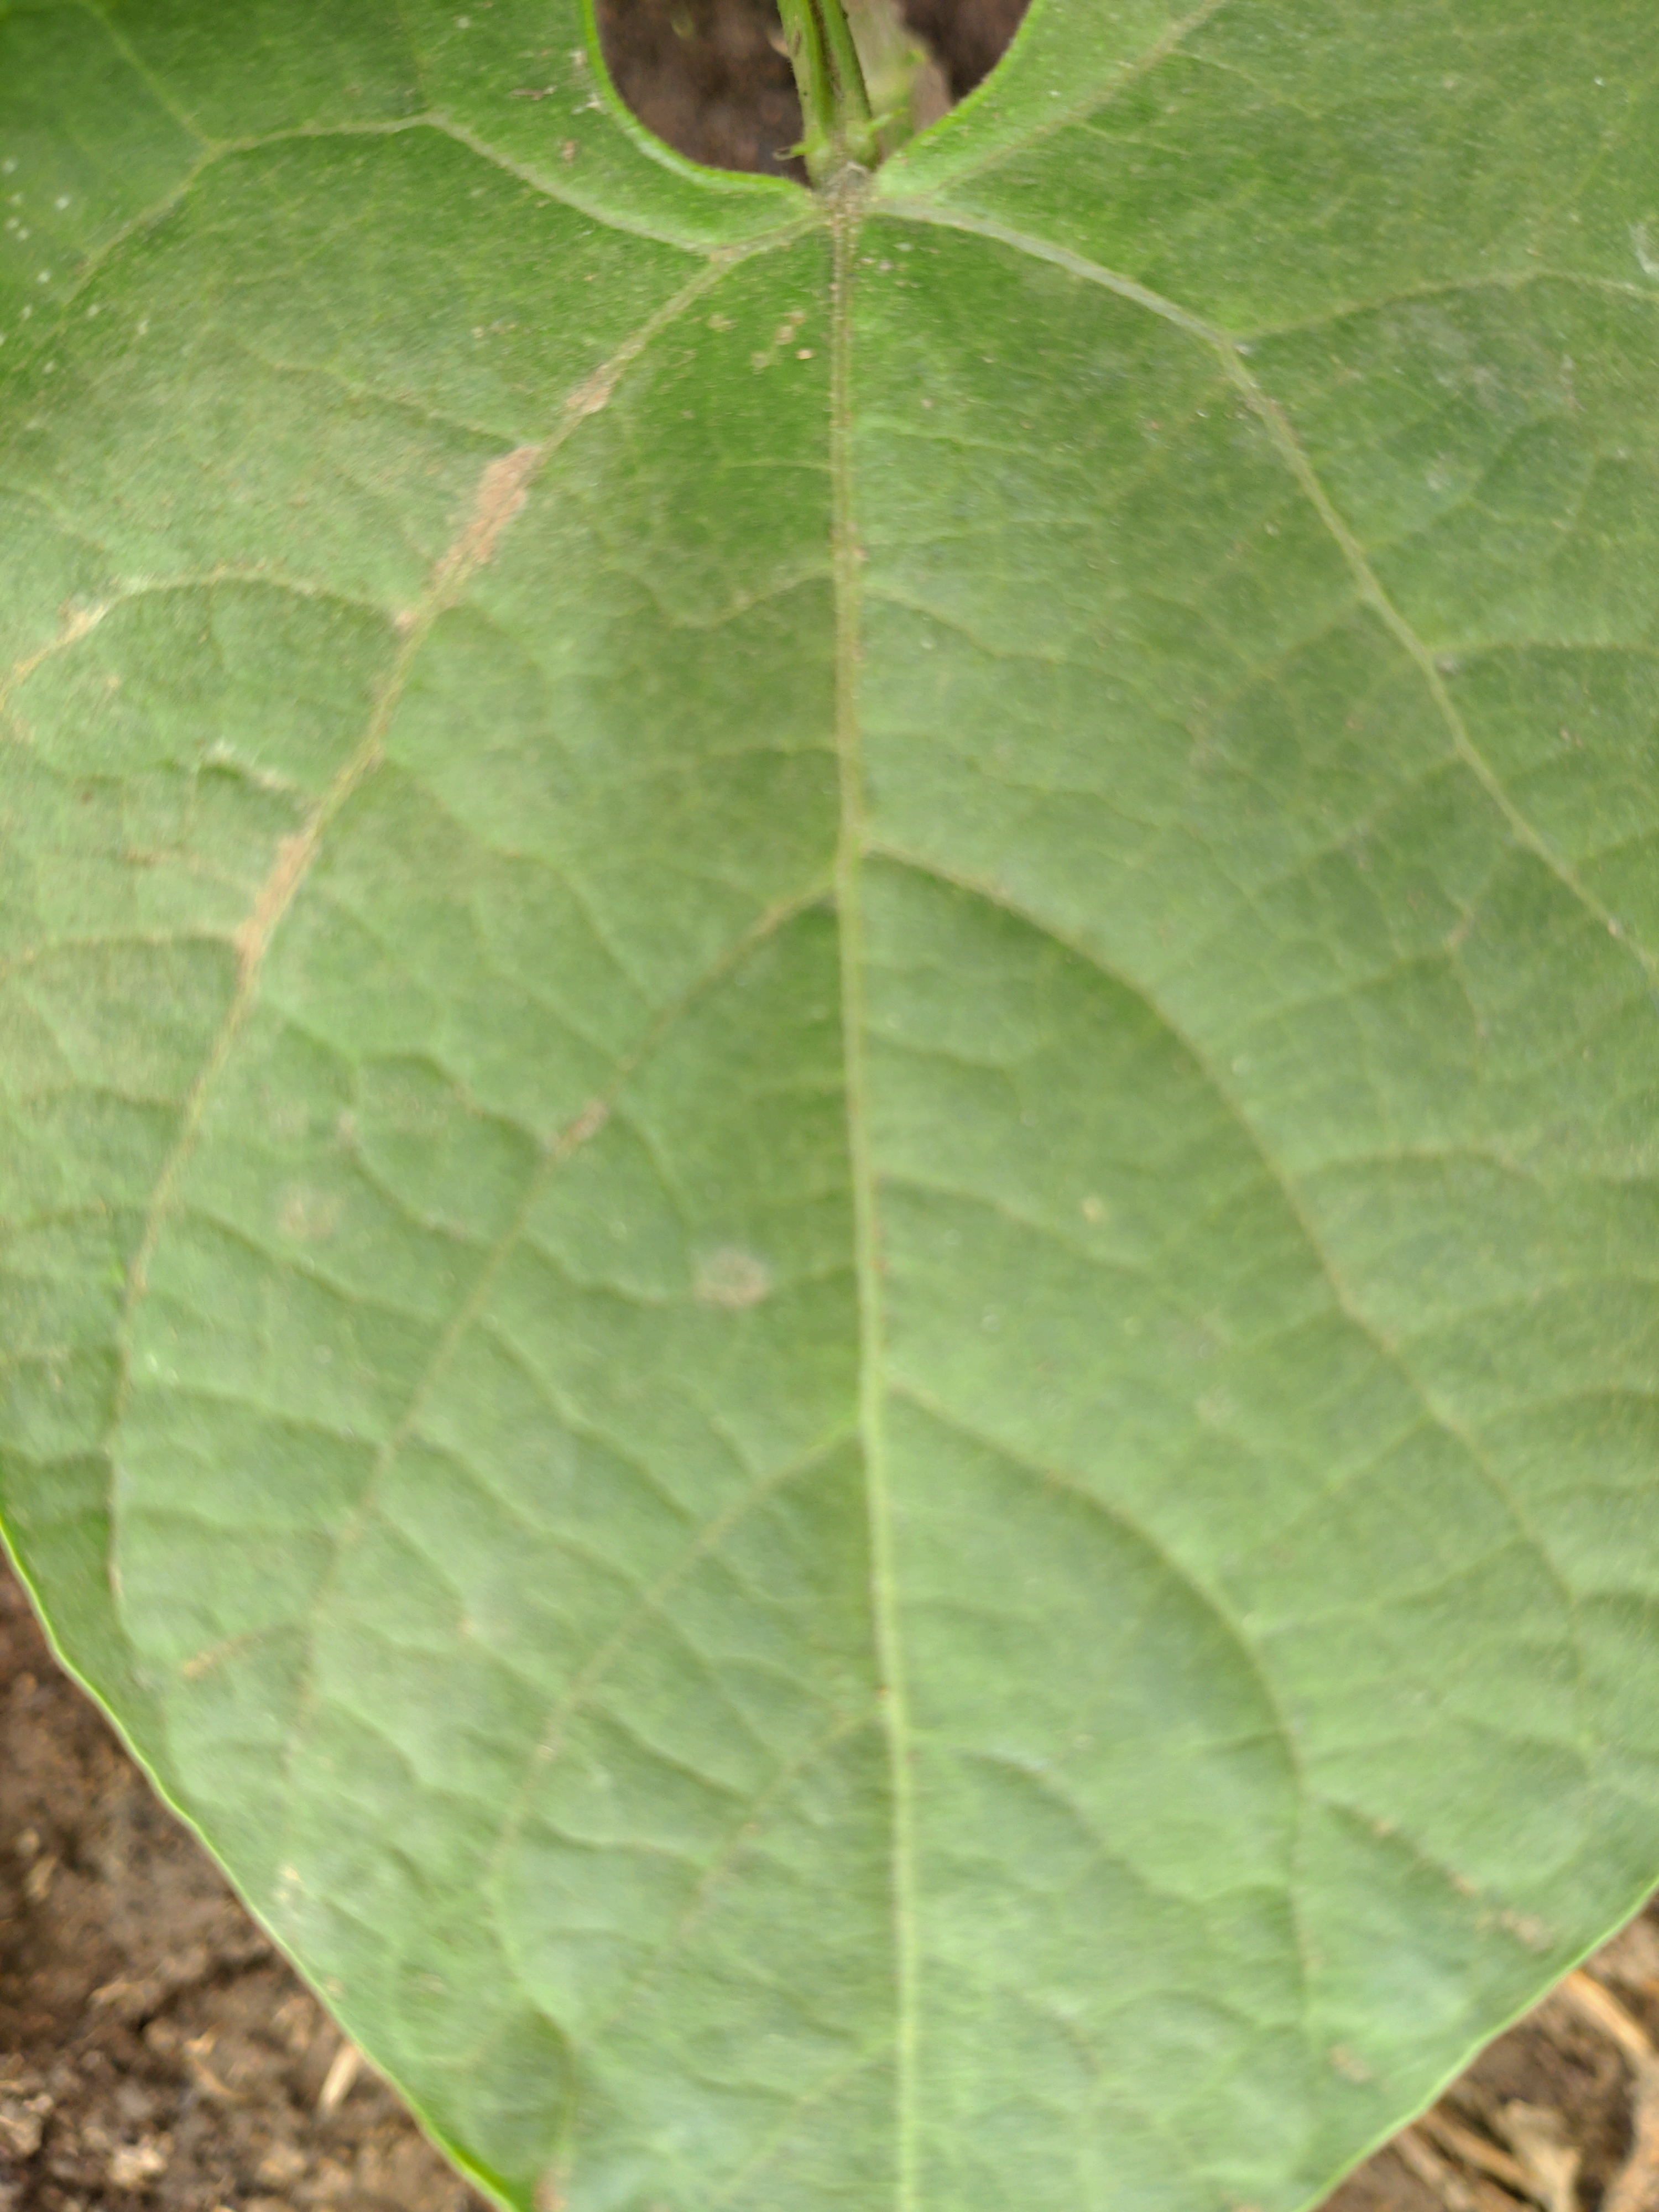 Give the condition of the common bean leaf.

healthy
